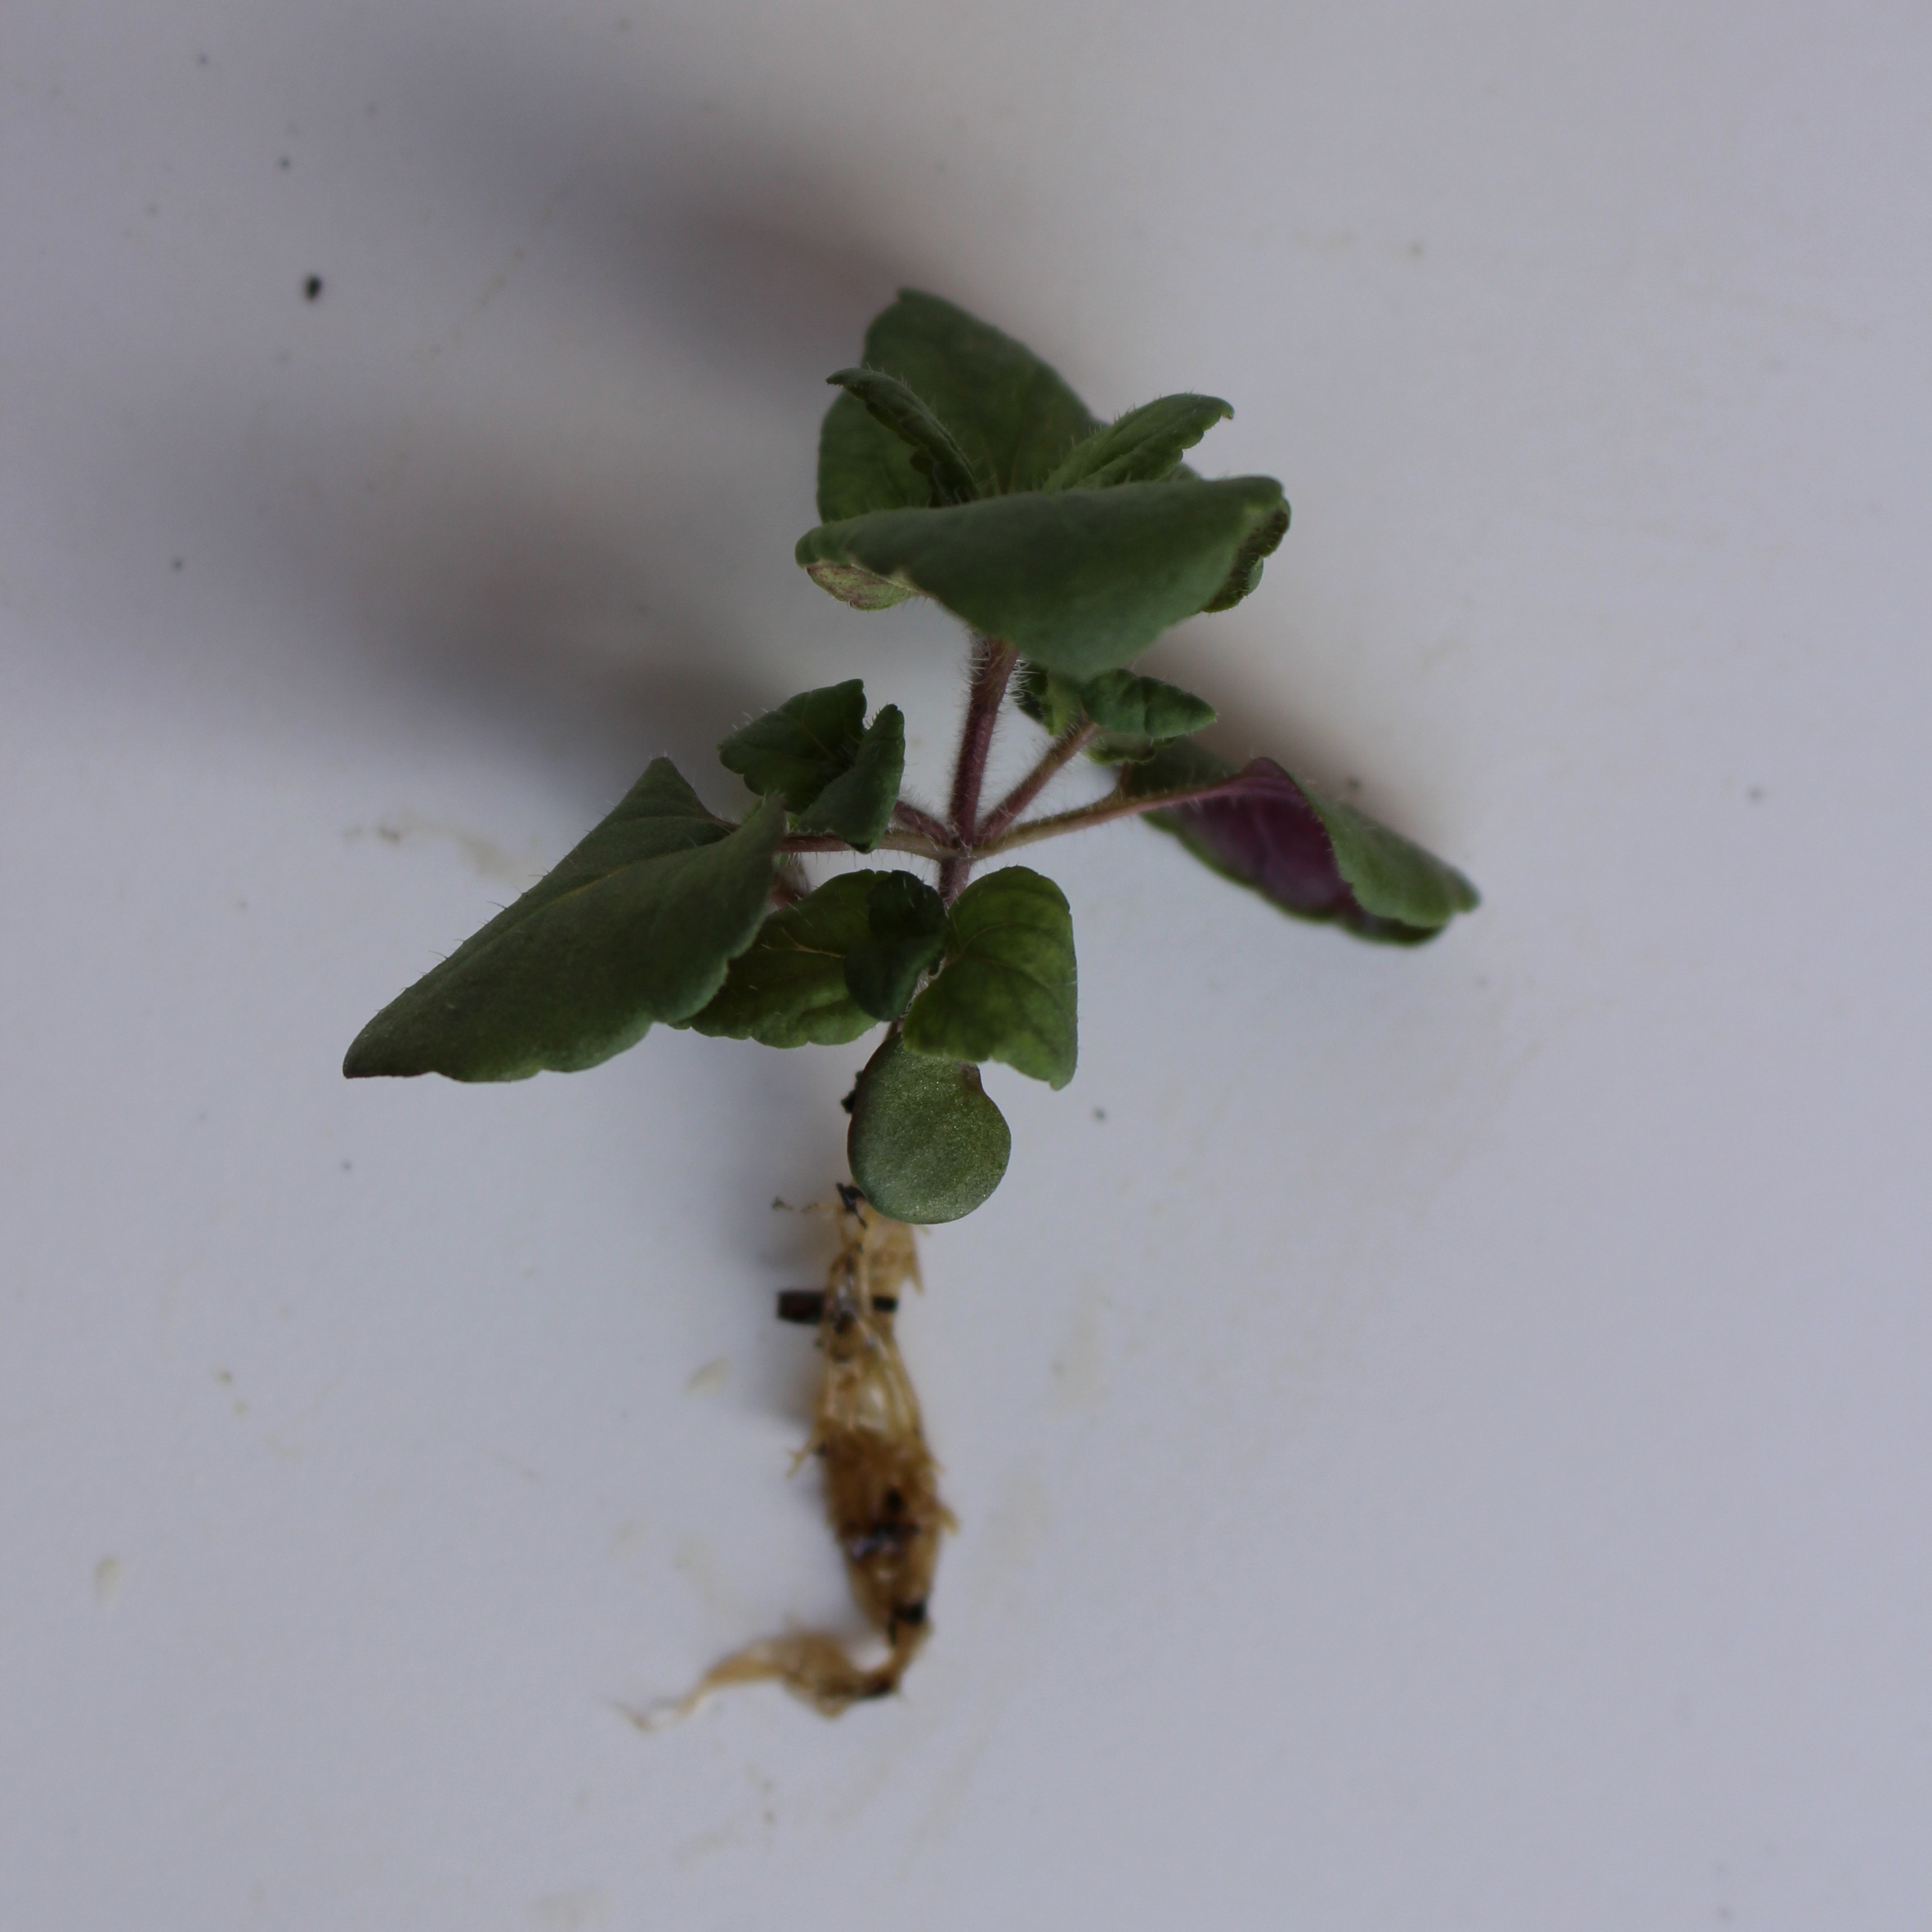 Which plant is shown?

Veronica persica
